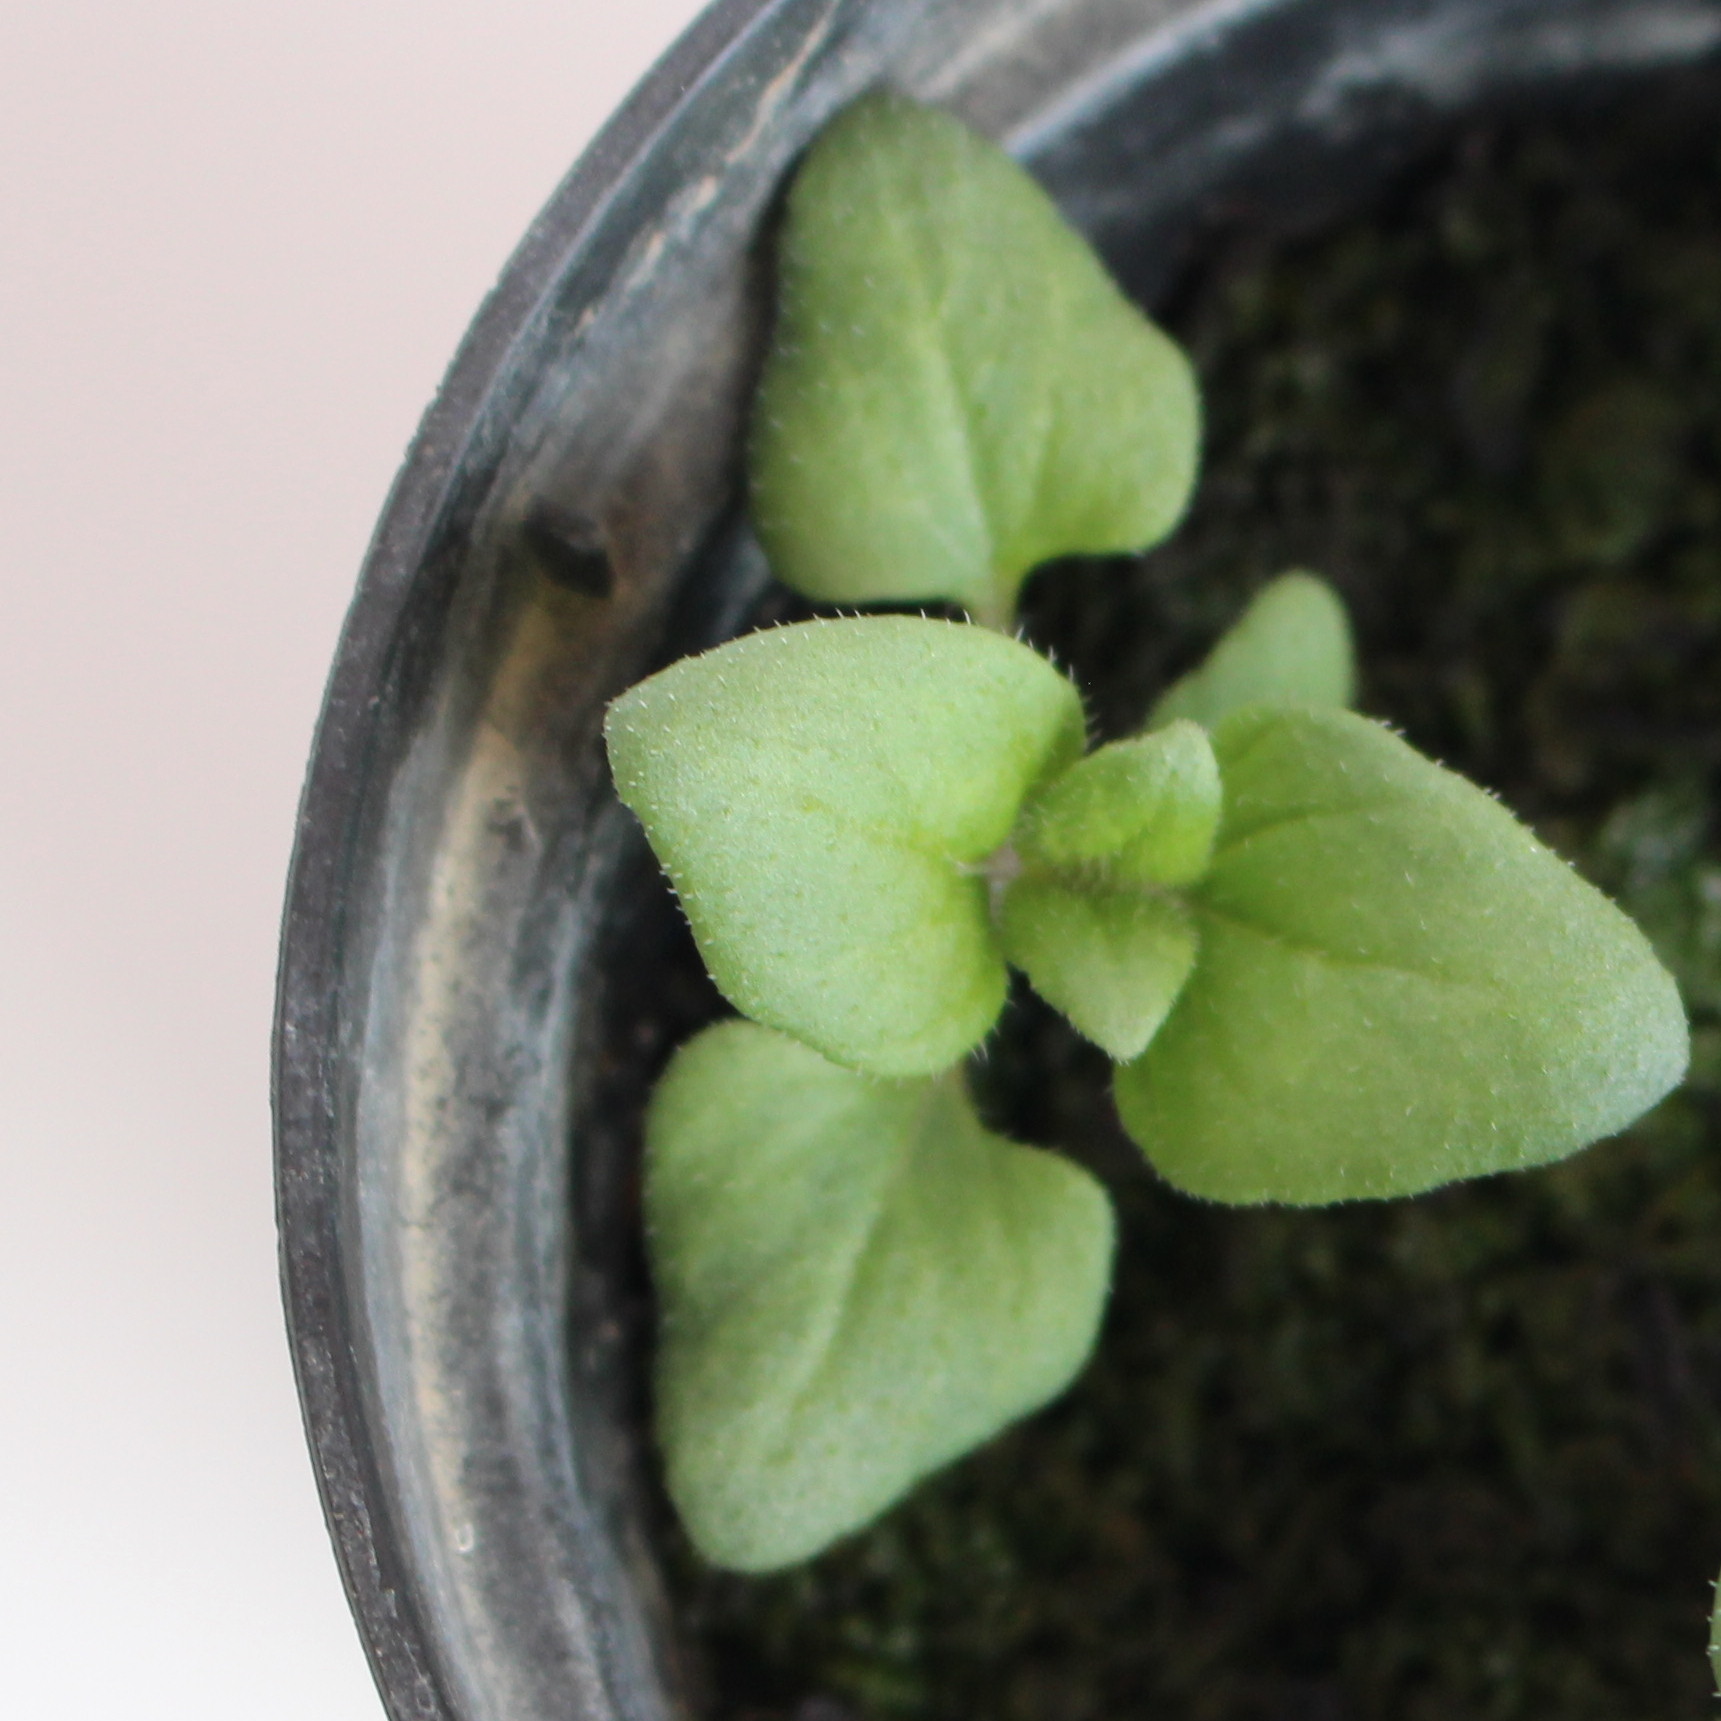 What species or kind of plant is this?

Veronica persica
